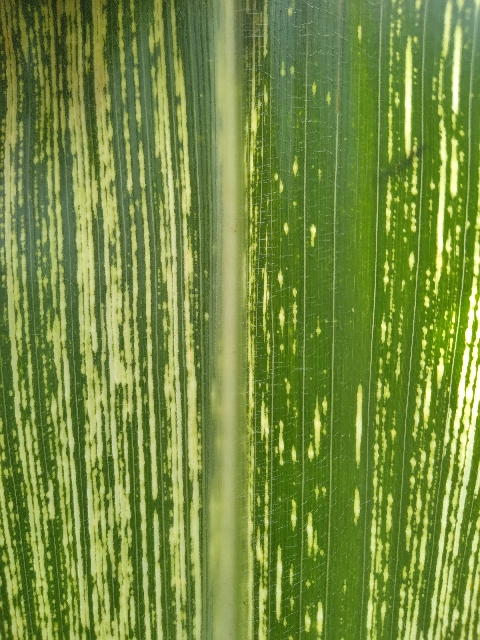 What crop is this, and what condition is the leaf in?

maize, maize streak virus
